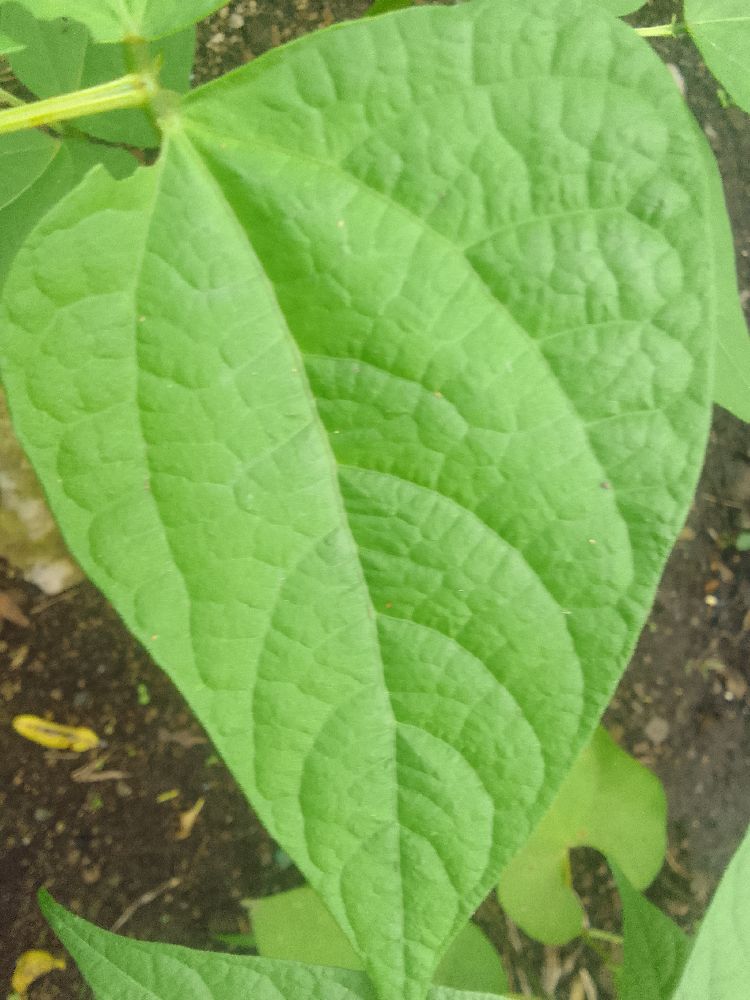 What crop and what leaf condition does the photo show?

common bean, healthy
